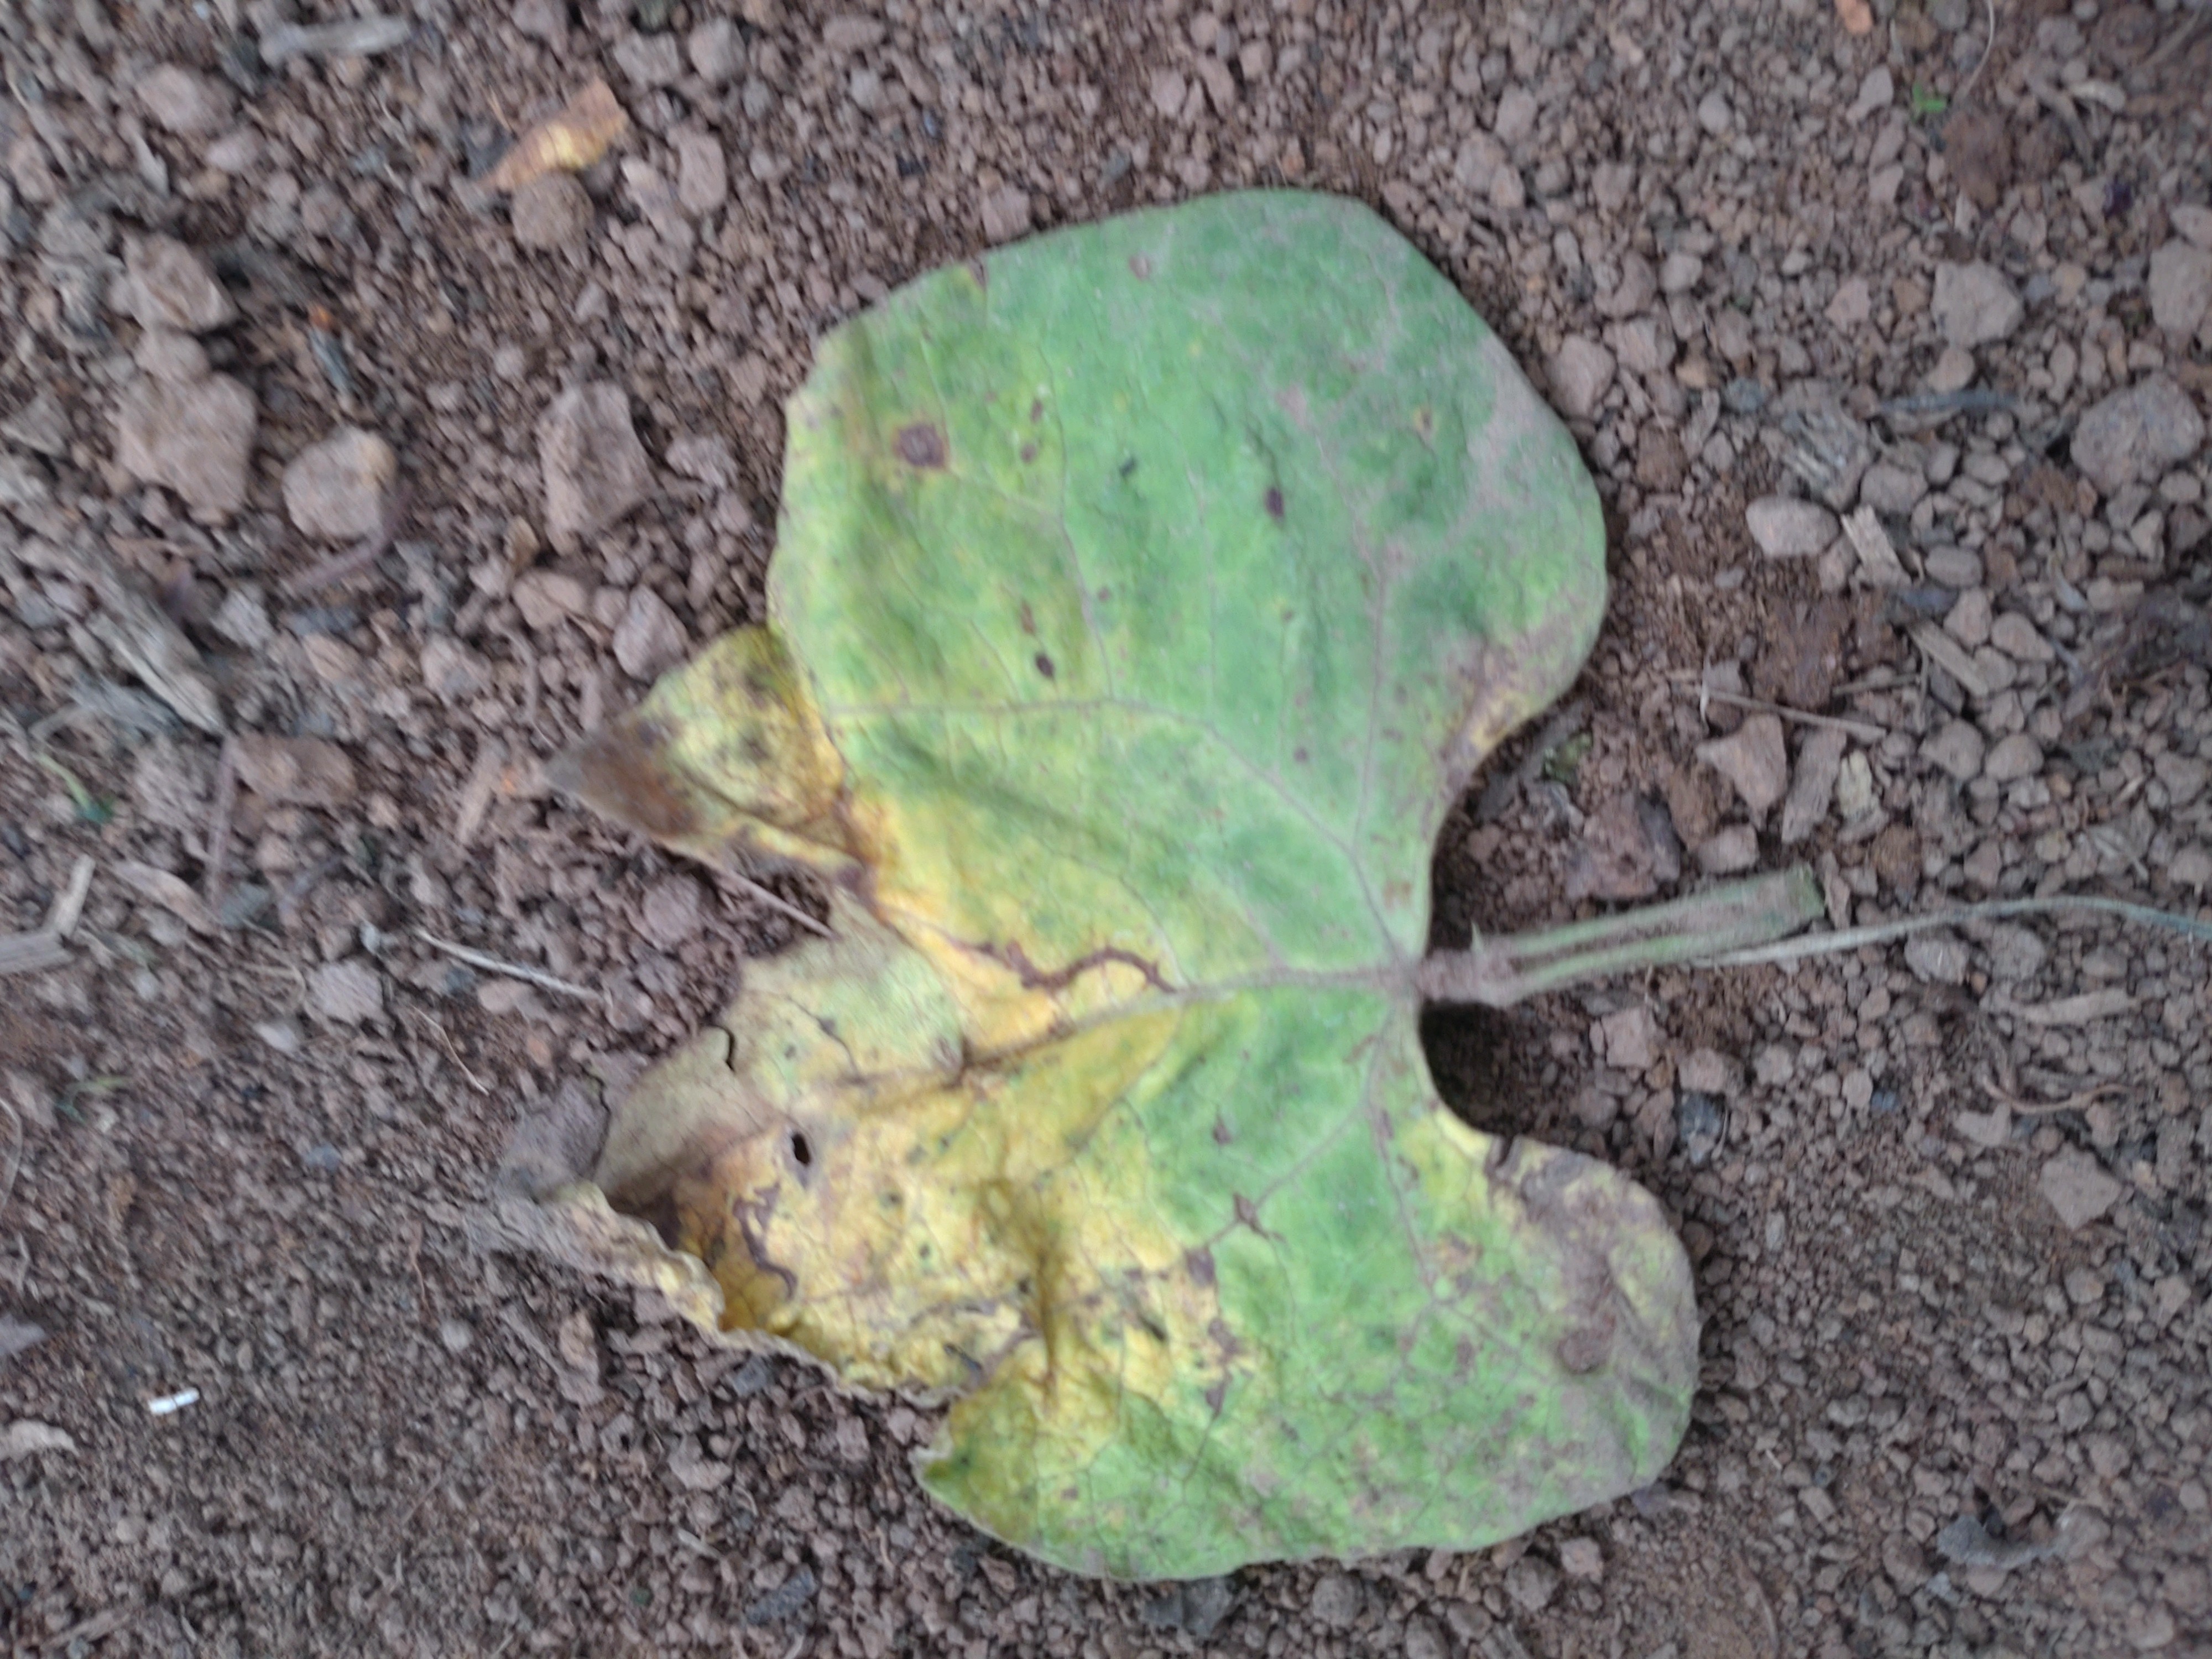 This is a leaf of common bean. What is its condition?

anthracnose
